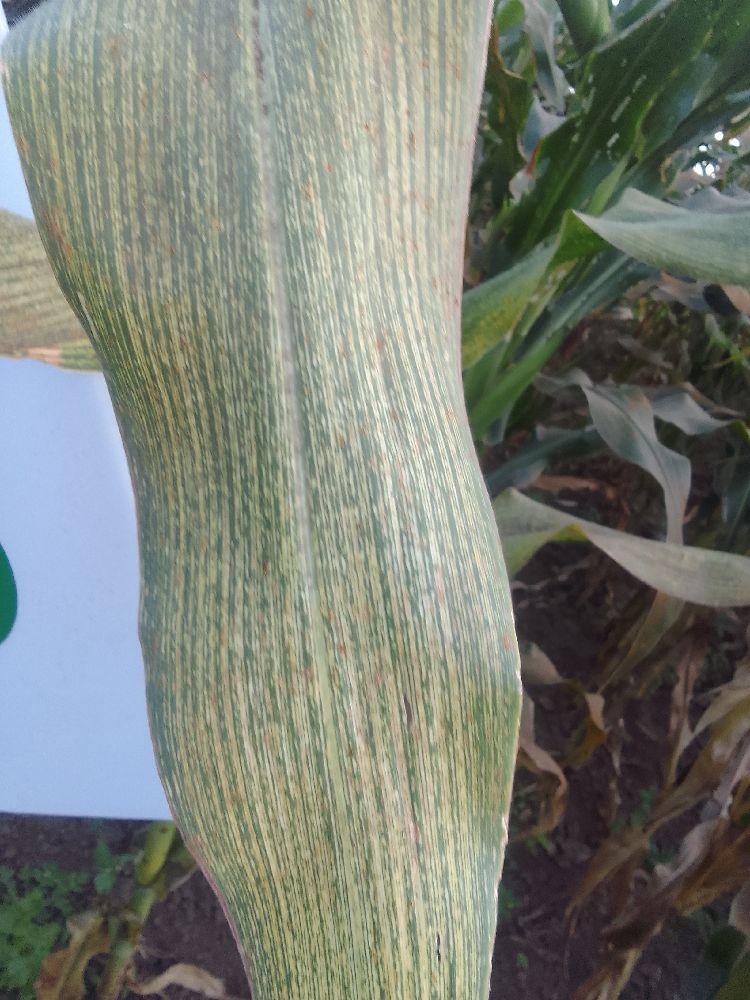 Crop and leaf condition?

maize, maize streak virus
